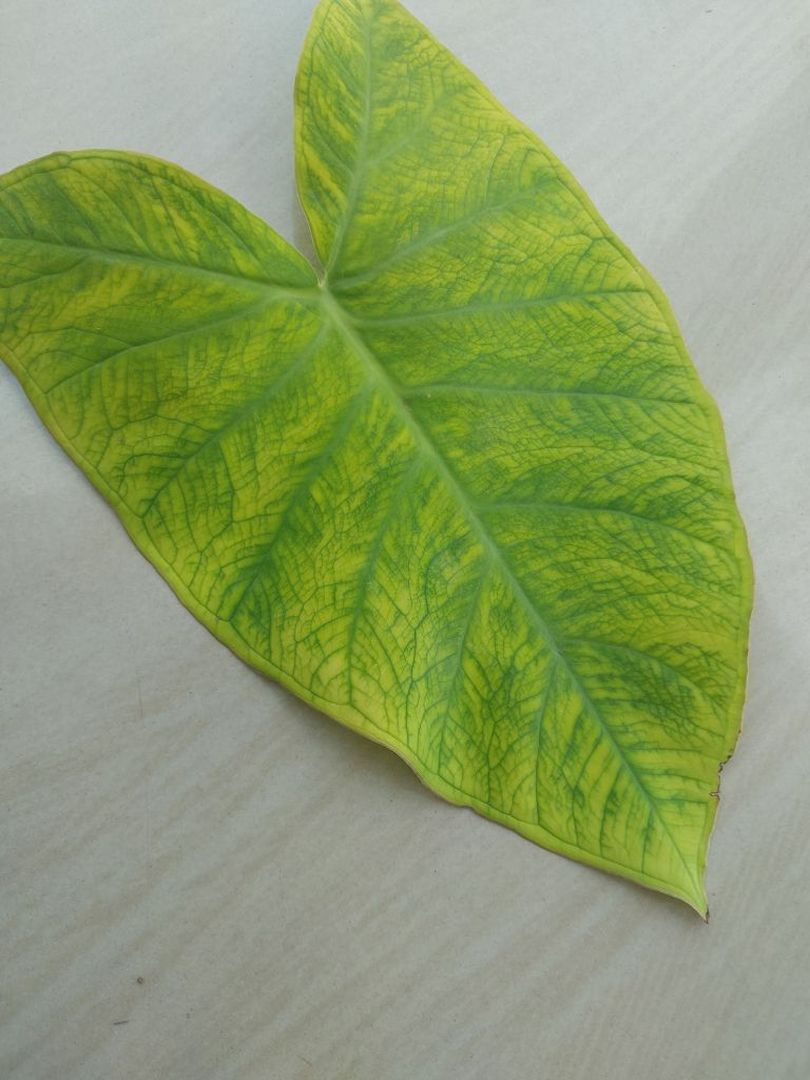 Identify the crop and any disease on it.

taro, mosaic
